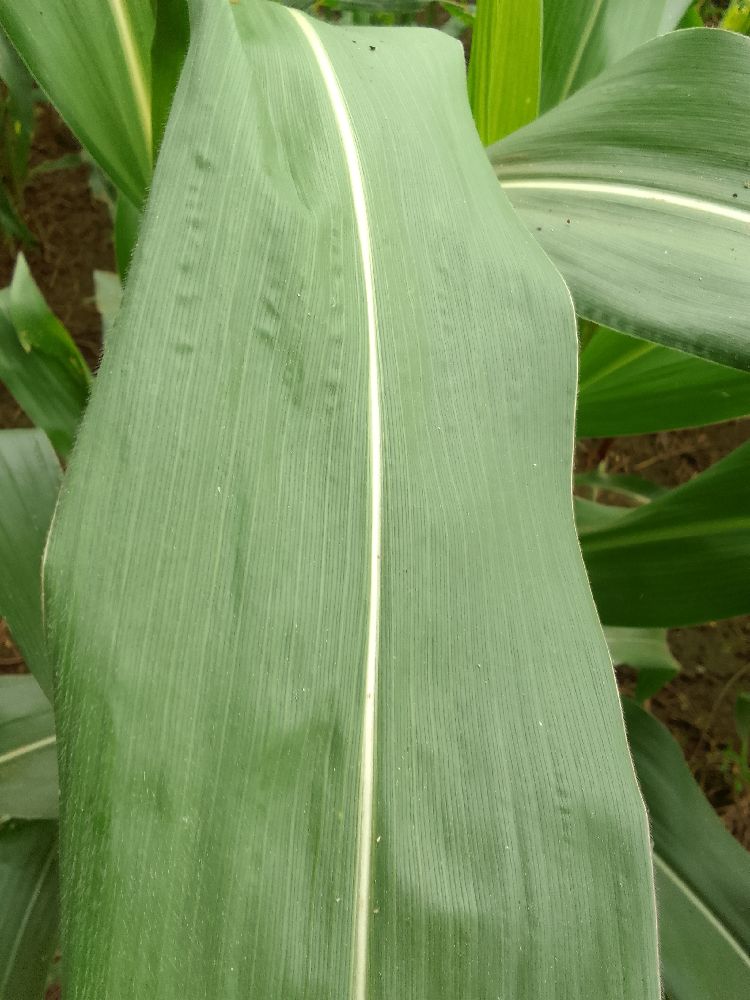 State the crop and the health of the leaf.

maize, healthy
